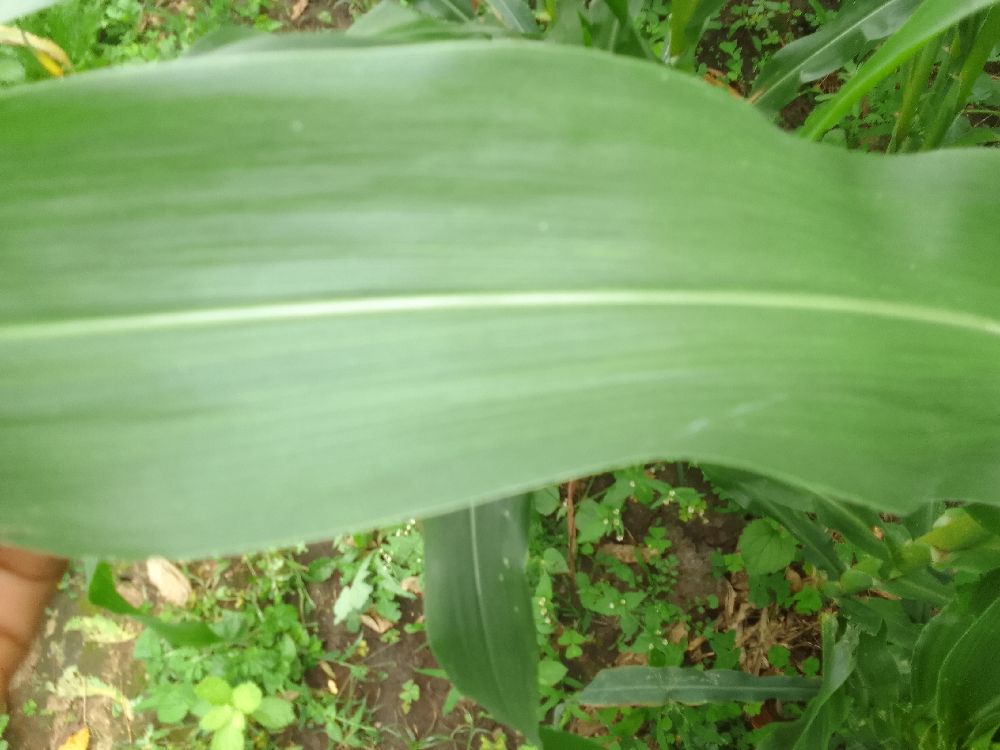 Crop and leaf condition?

maize, healthy
